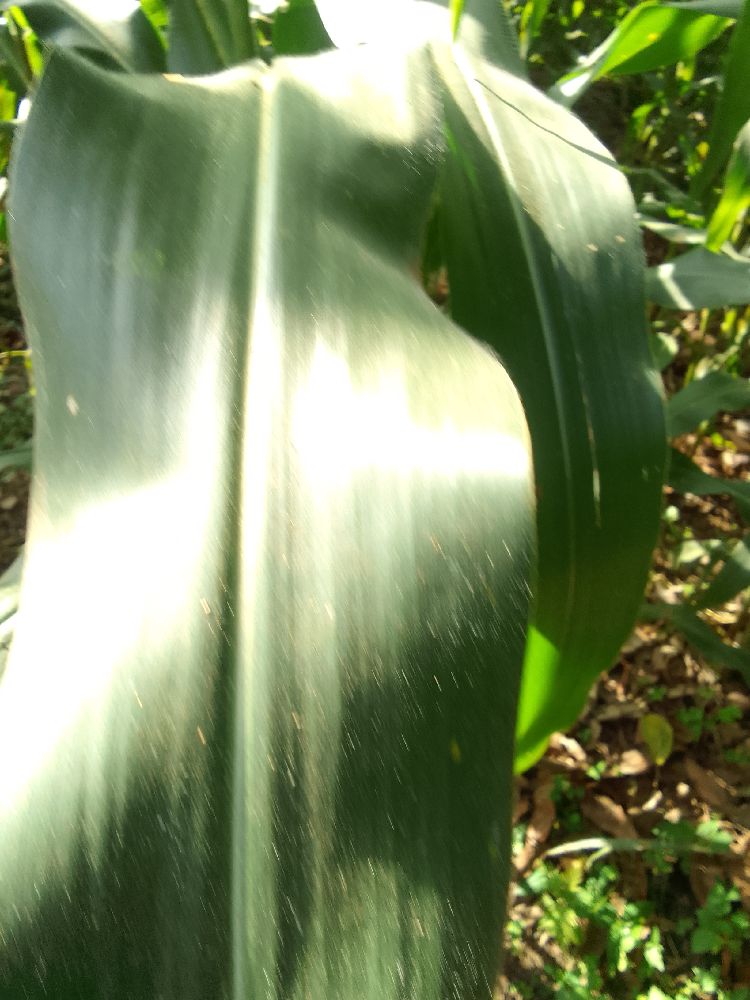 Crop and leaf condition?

maize, healthy
